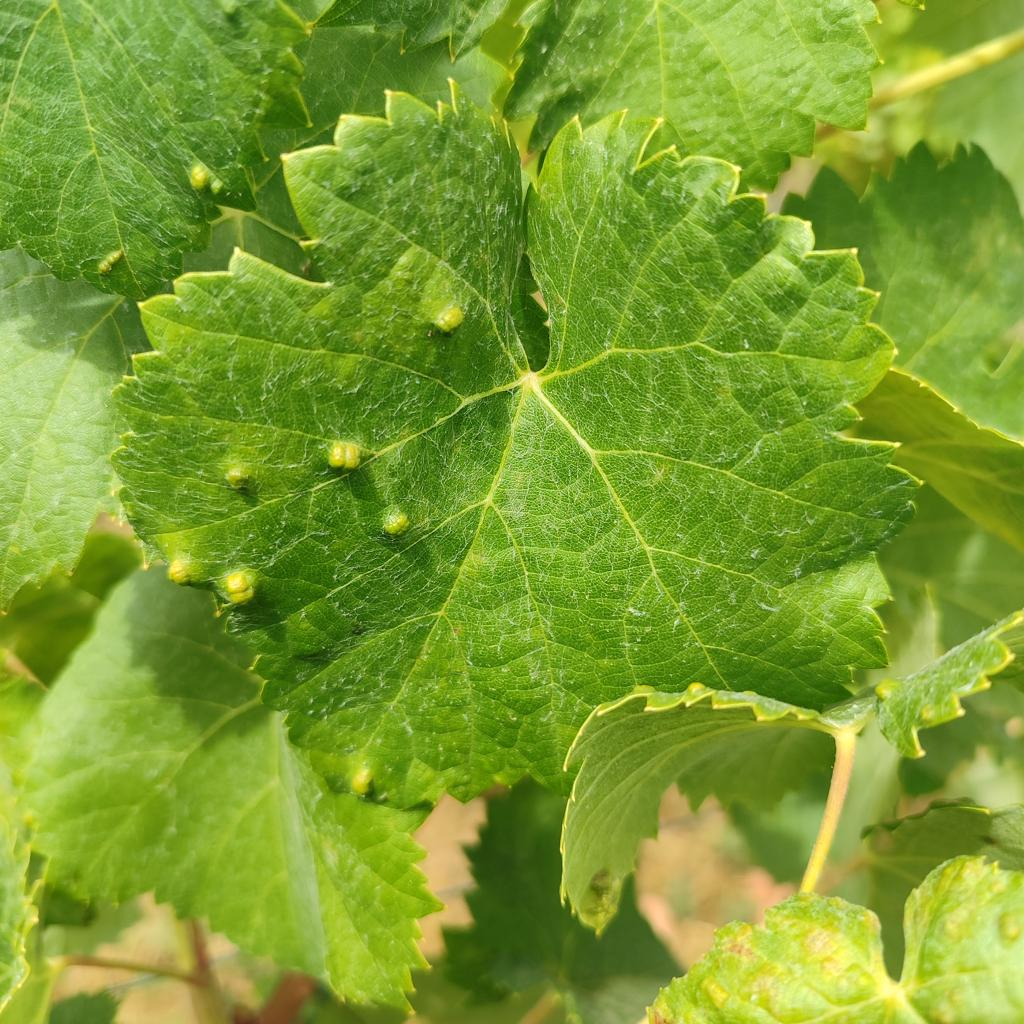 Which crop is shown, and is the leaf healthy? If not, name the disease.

grapevine, erineum mite
